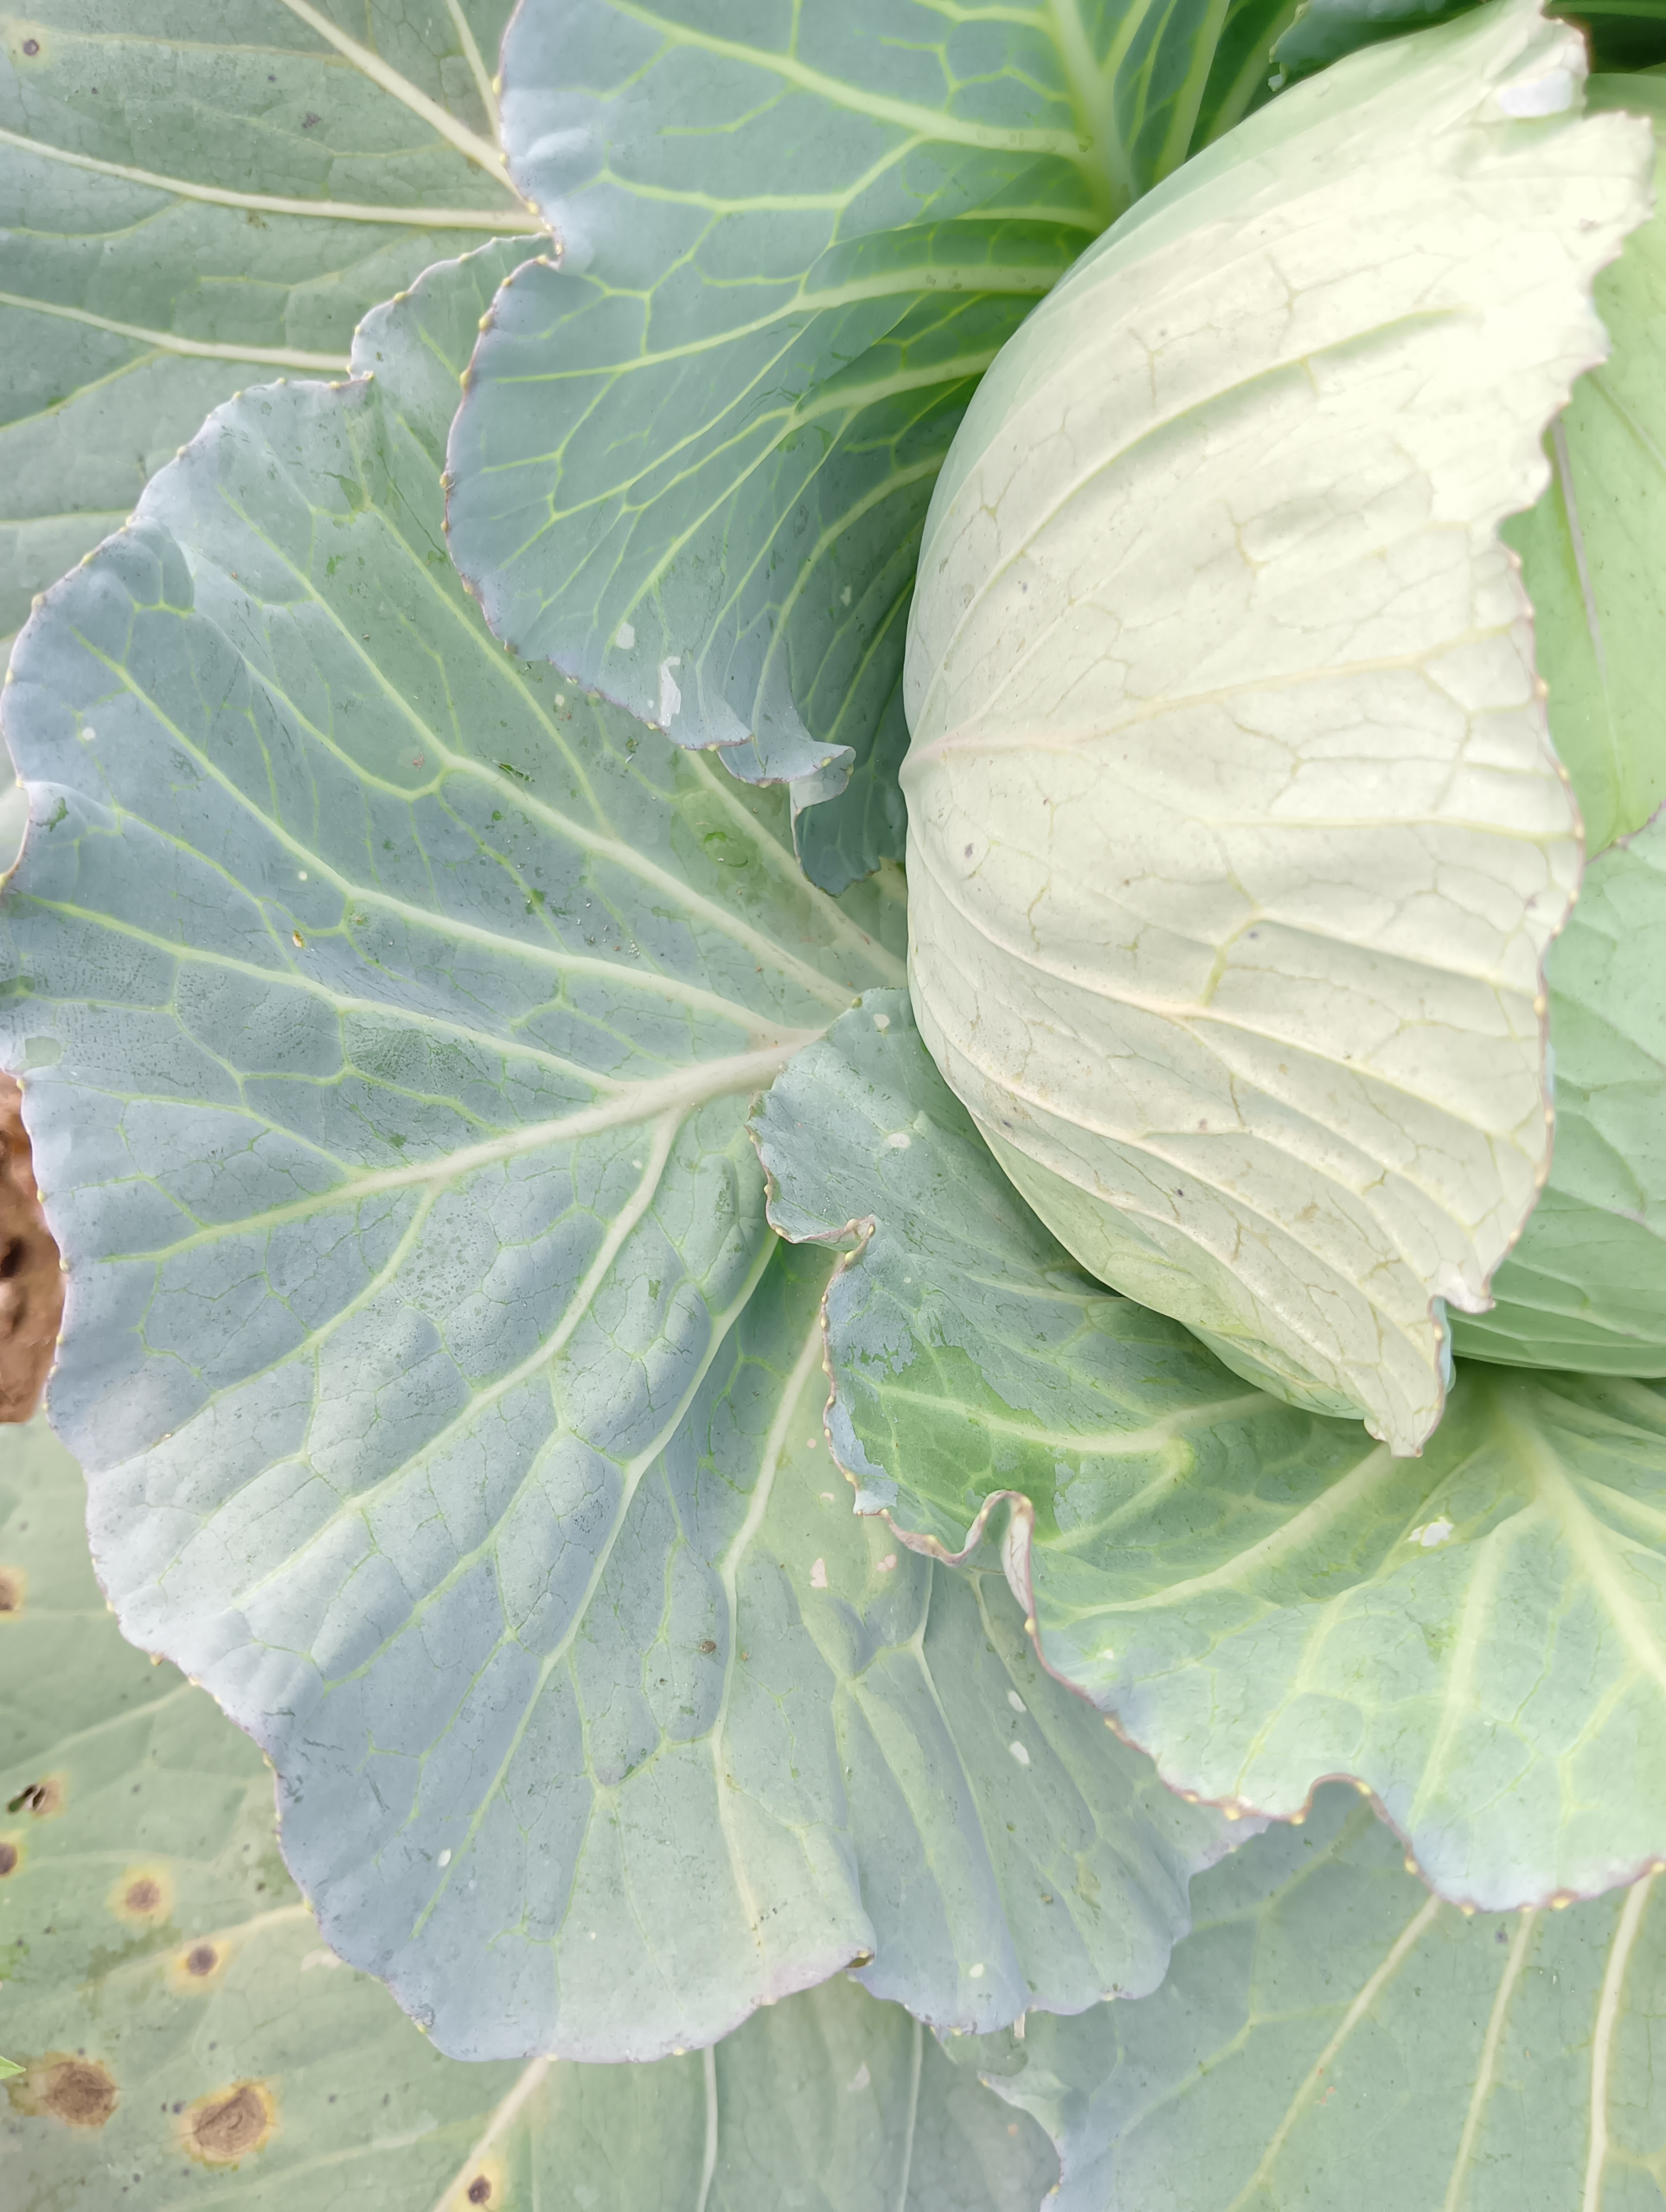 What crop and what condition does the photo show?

cabbage, healthy
